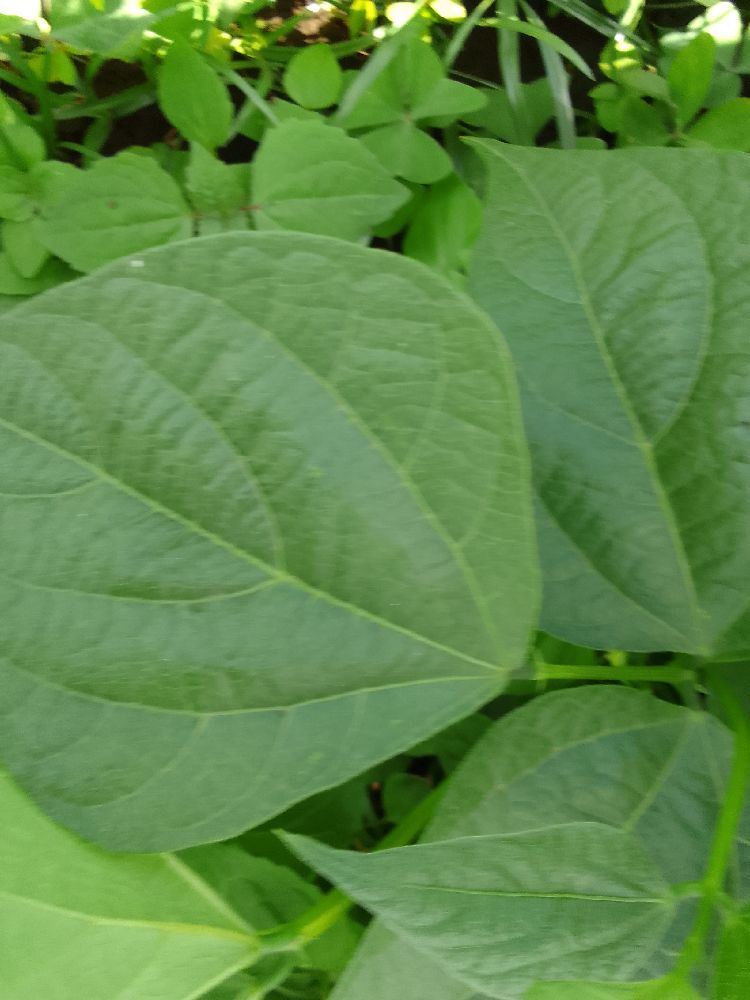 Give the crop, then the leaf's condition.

common bean, healthy
